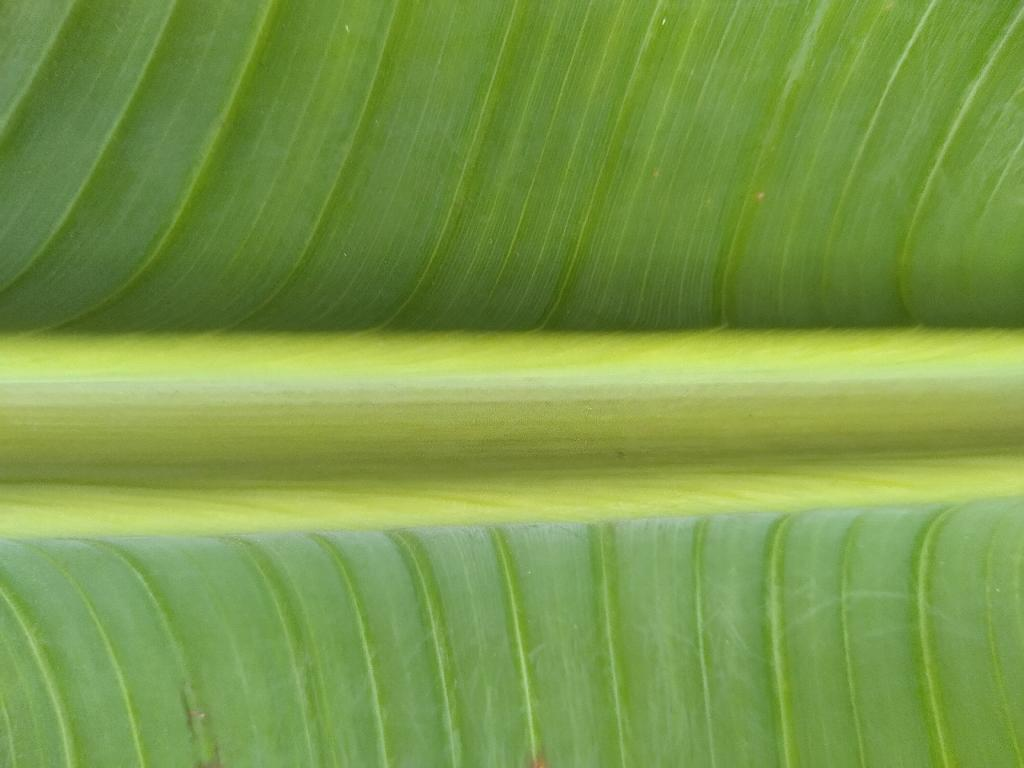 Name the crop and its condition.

banana, healthy
